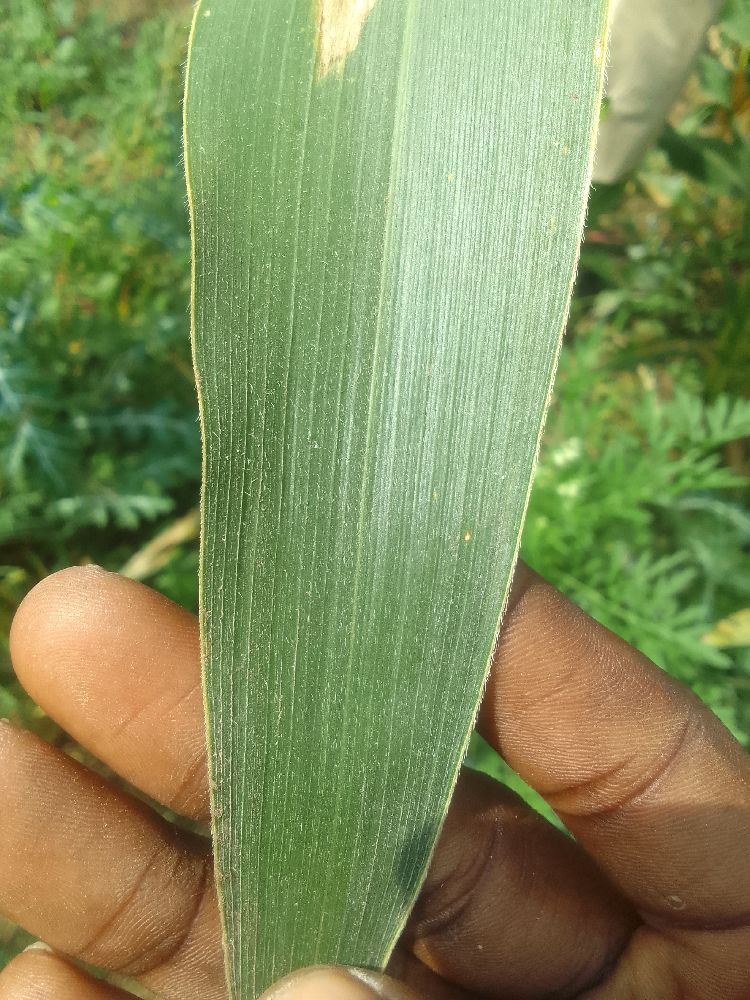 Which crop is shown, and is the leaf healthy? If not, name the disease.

maize, healthy
